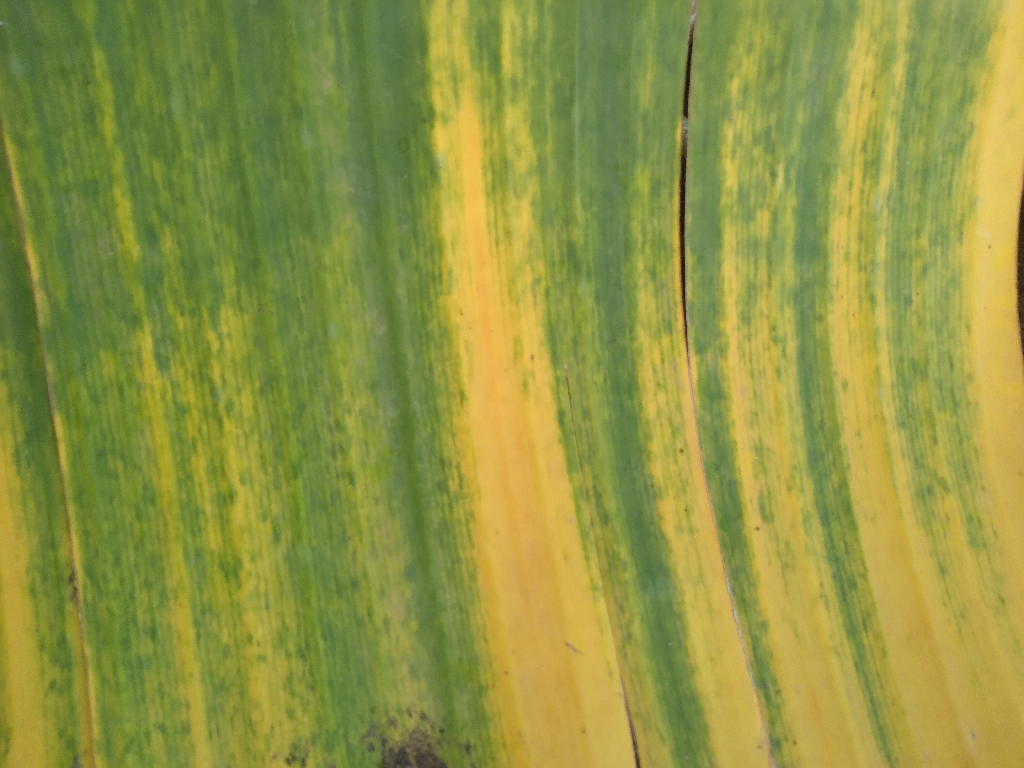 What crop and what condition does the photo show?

banana, fusarium wilt race 1
